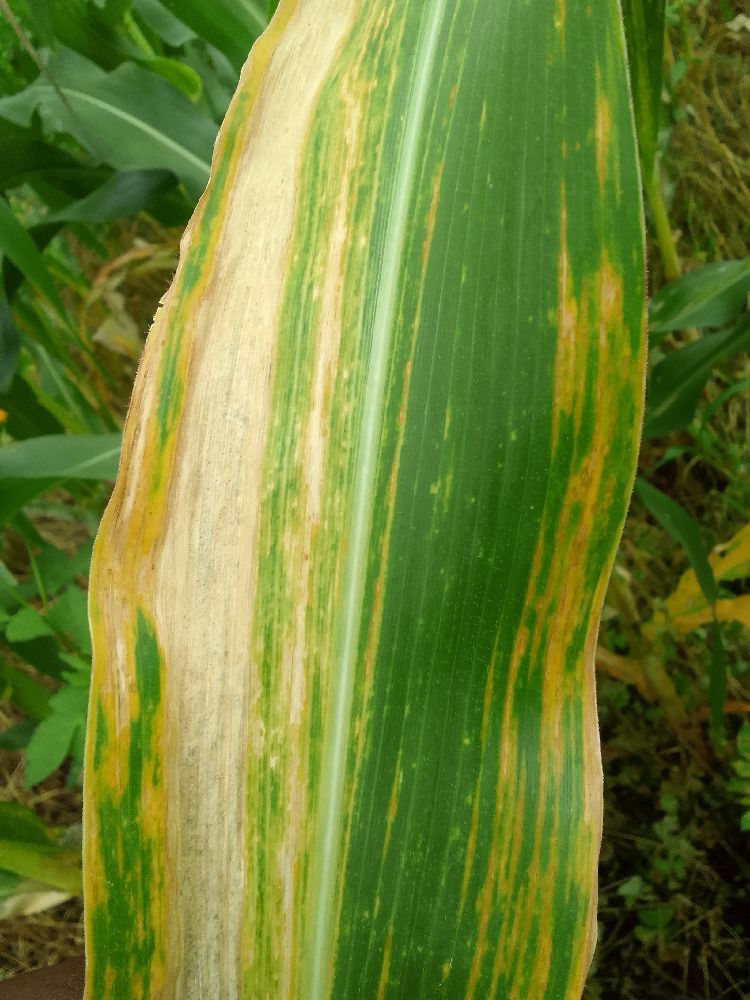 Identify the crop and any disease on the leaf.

maize, maize lethal necrosis
